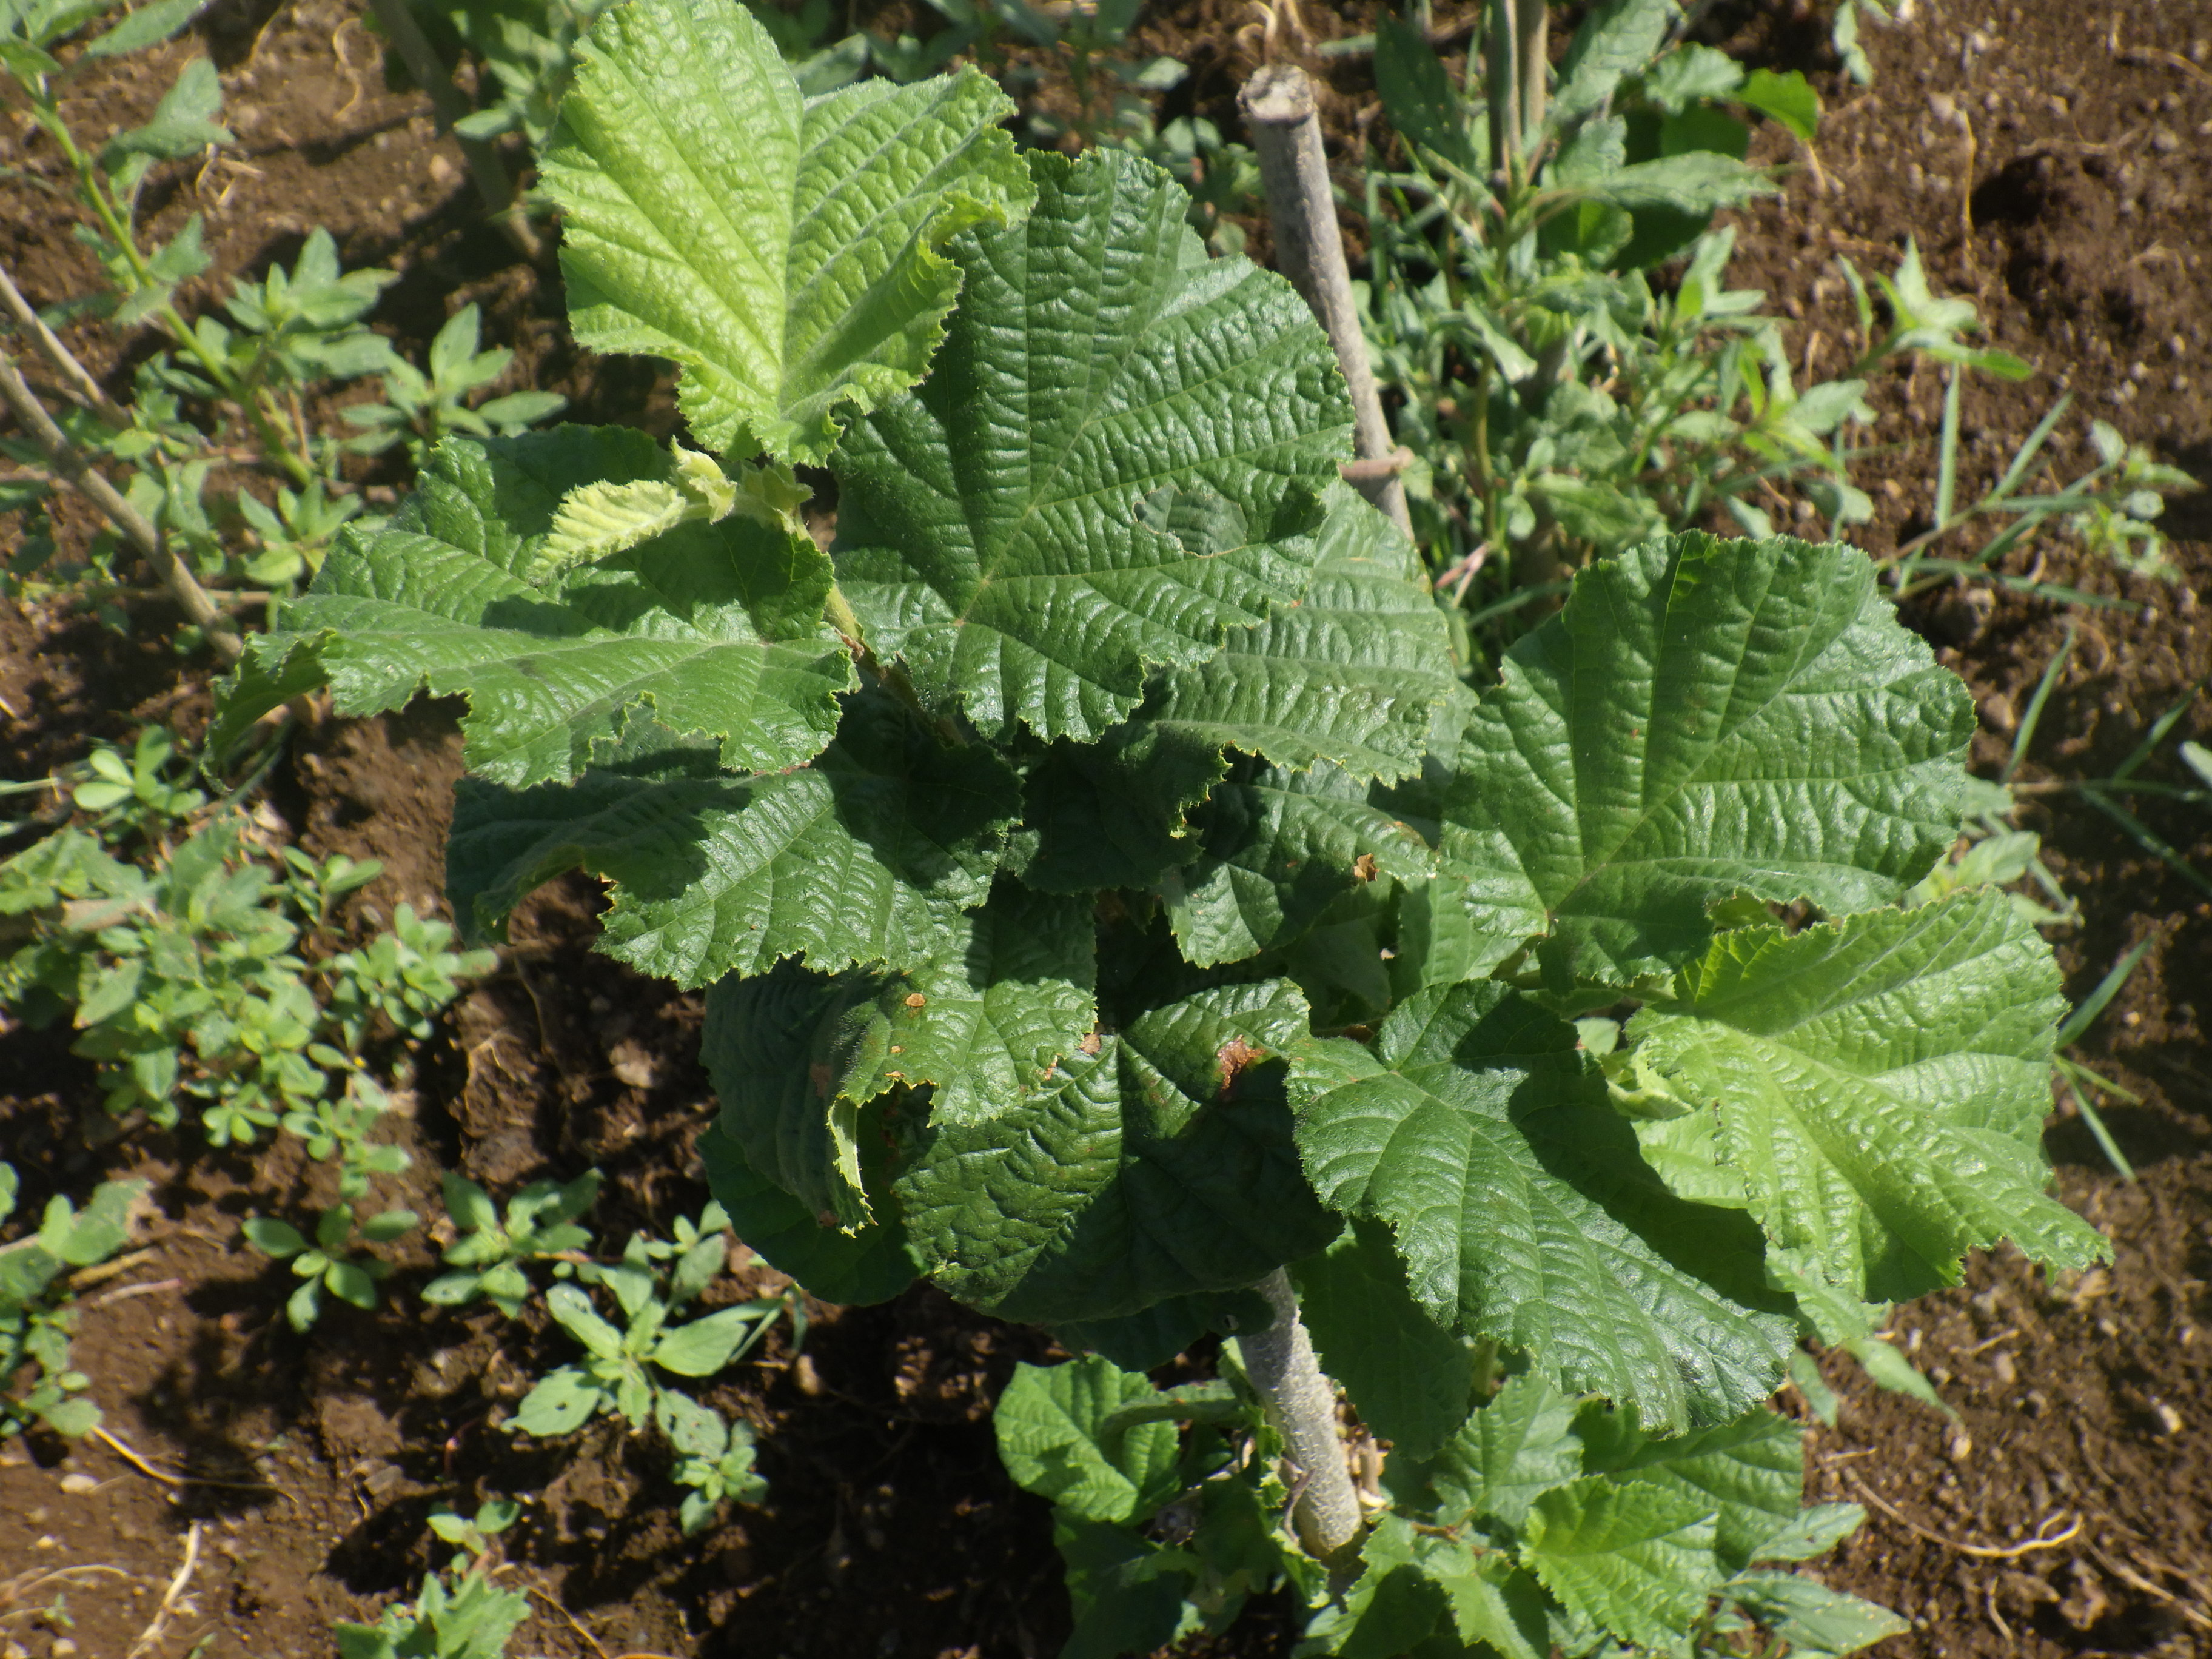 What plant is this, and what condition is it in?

hazel, bacterial spot, sunburn
